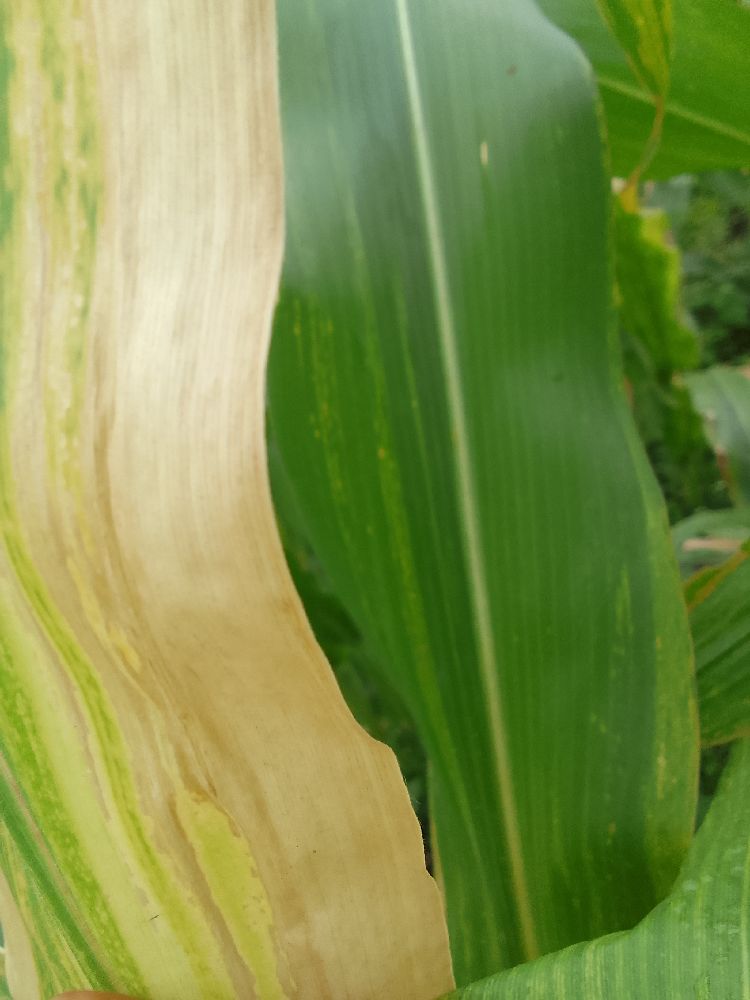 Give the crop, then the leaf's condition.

maize, maize lethal necrosis
